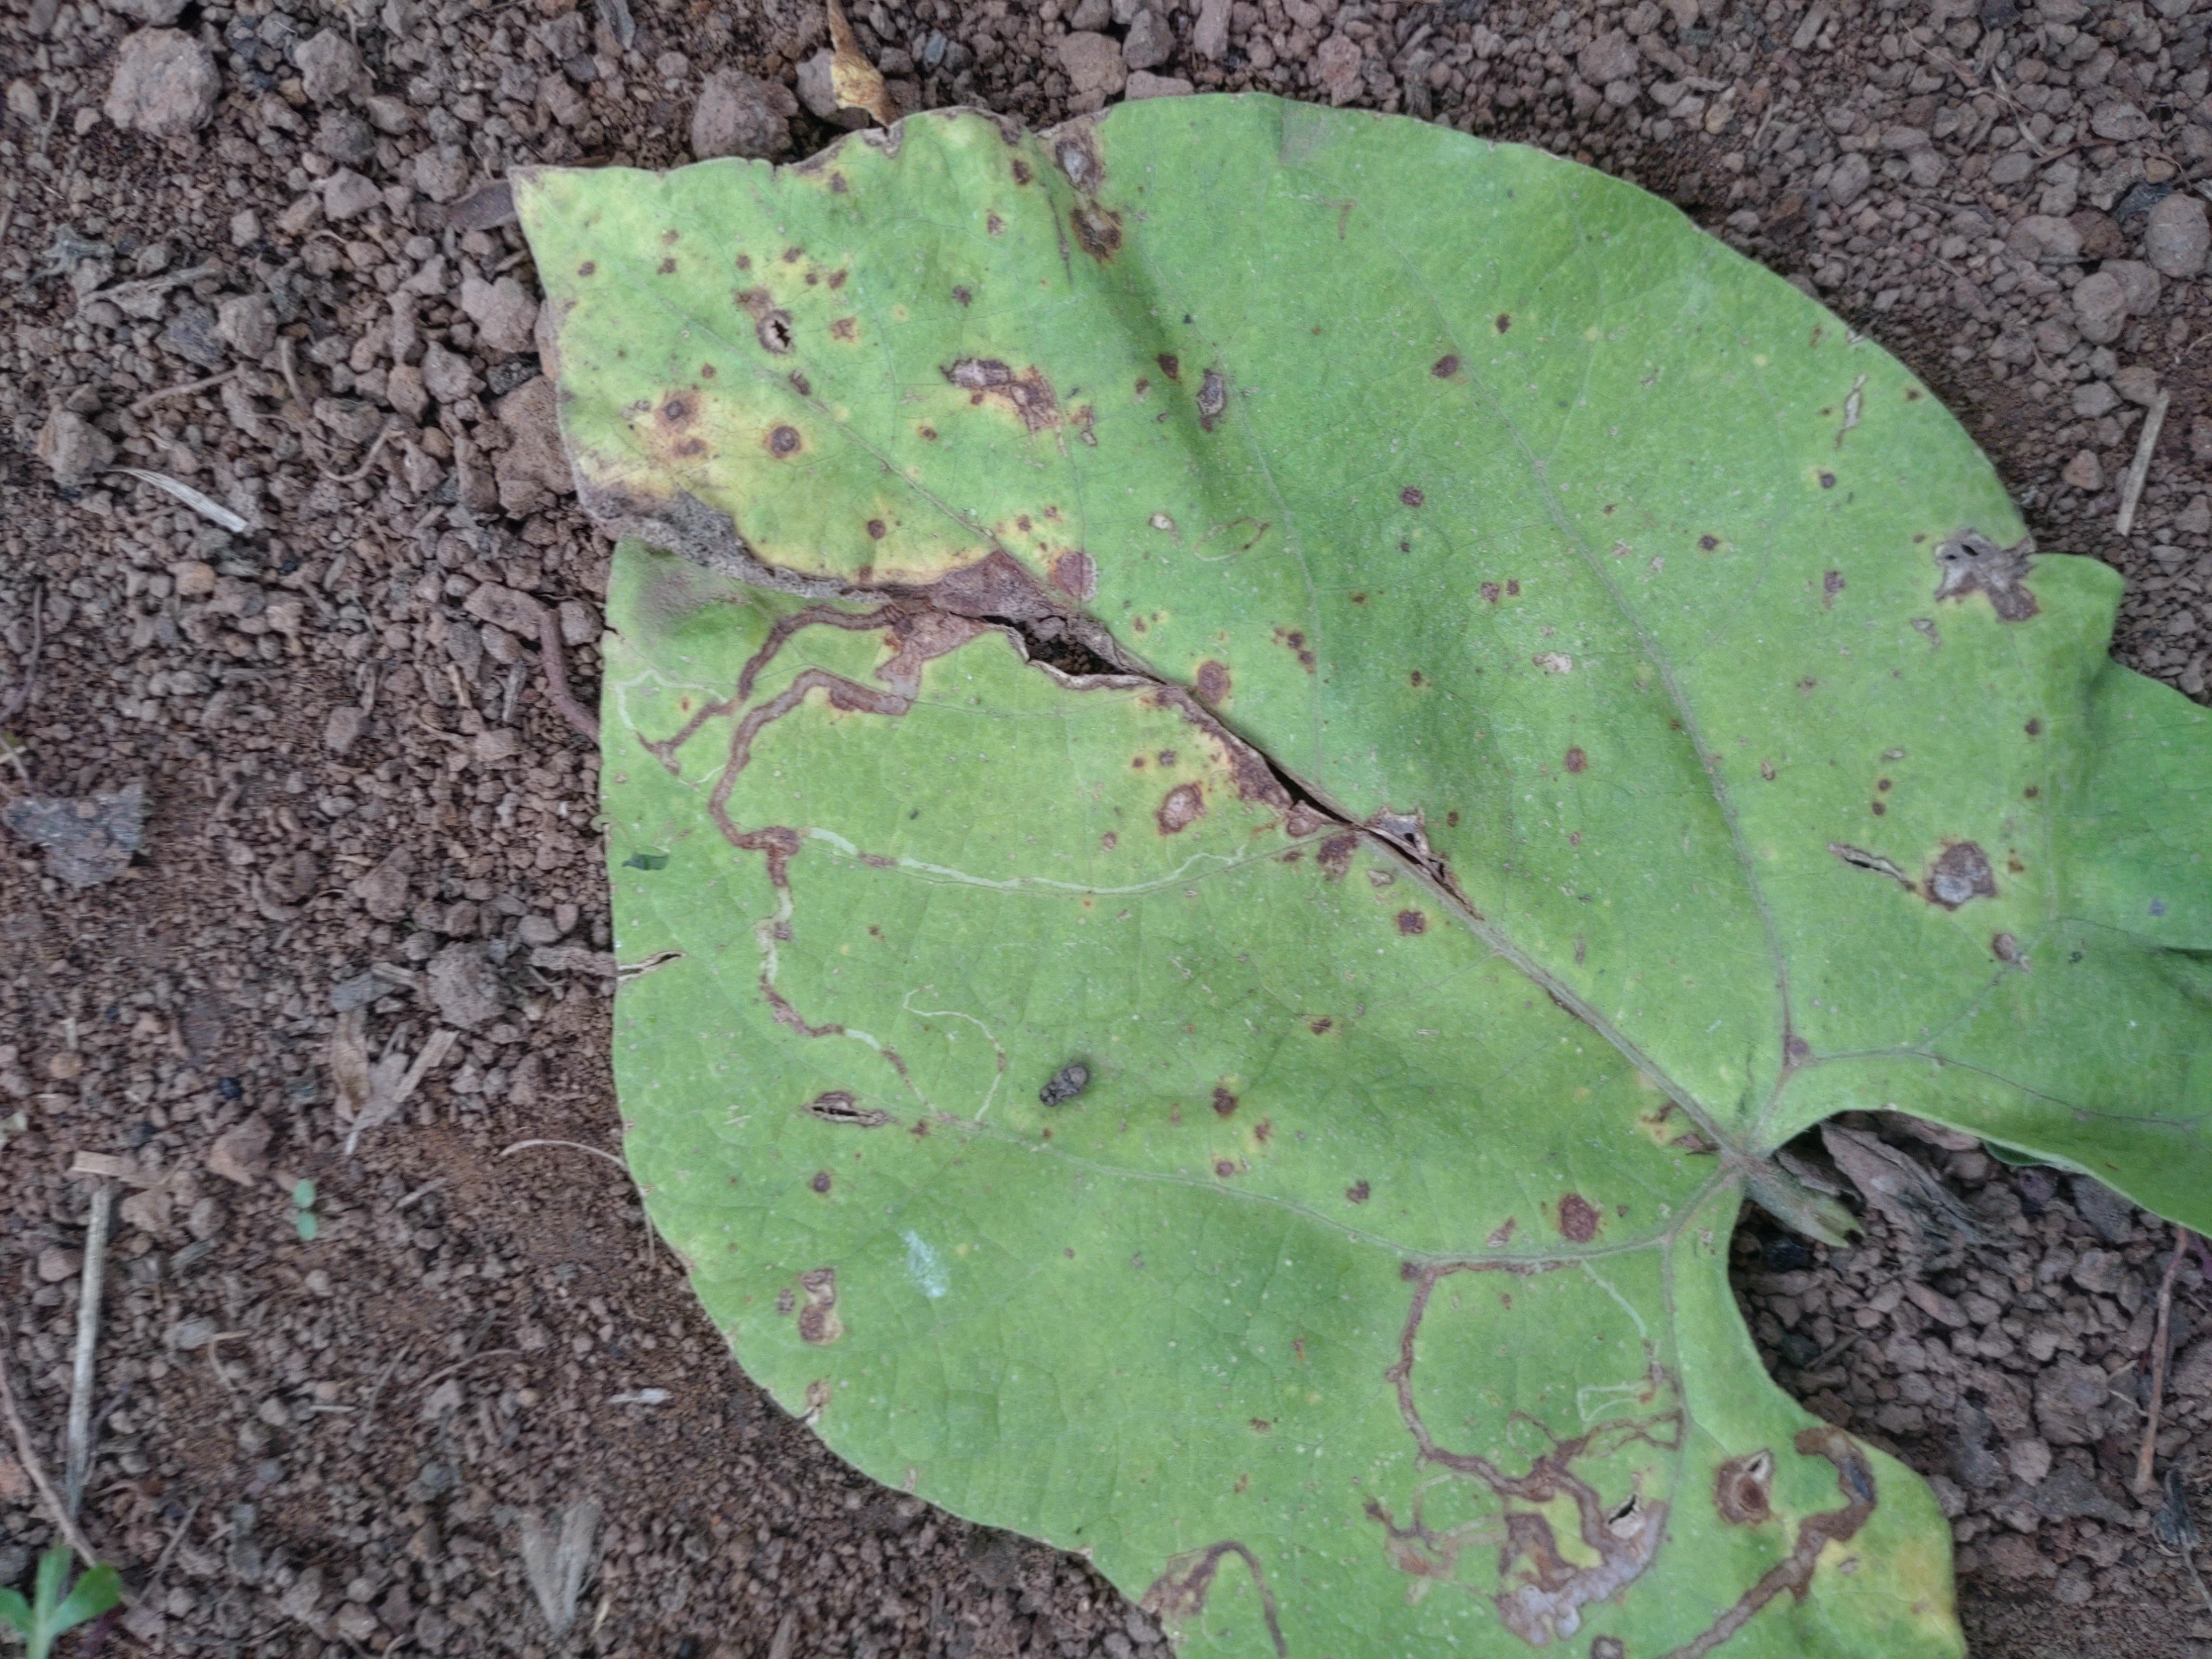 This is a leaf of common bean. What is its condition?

anthracnose
